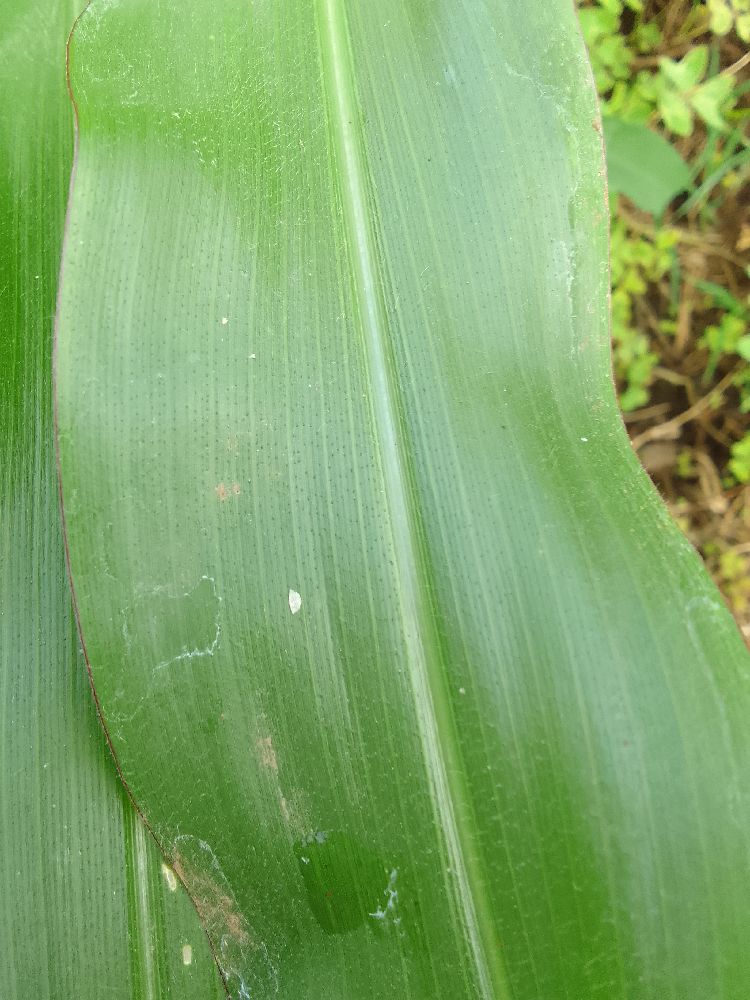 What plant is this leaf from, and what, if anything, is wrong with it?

maize, healthy
